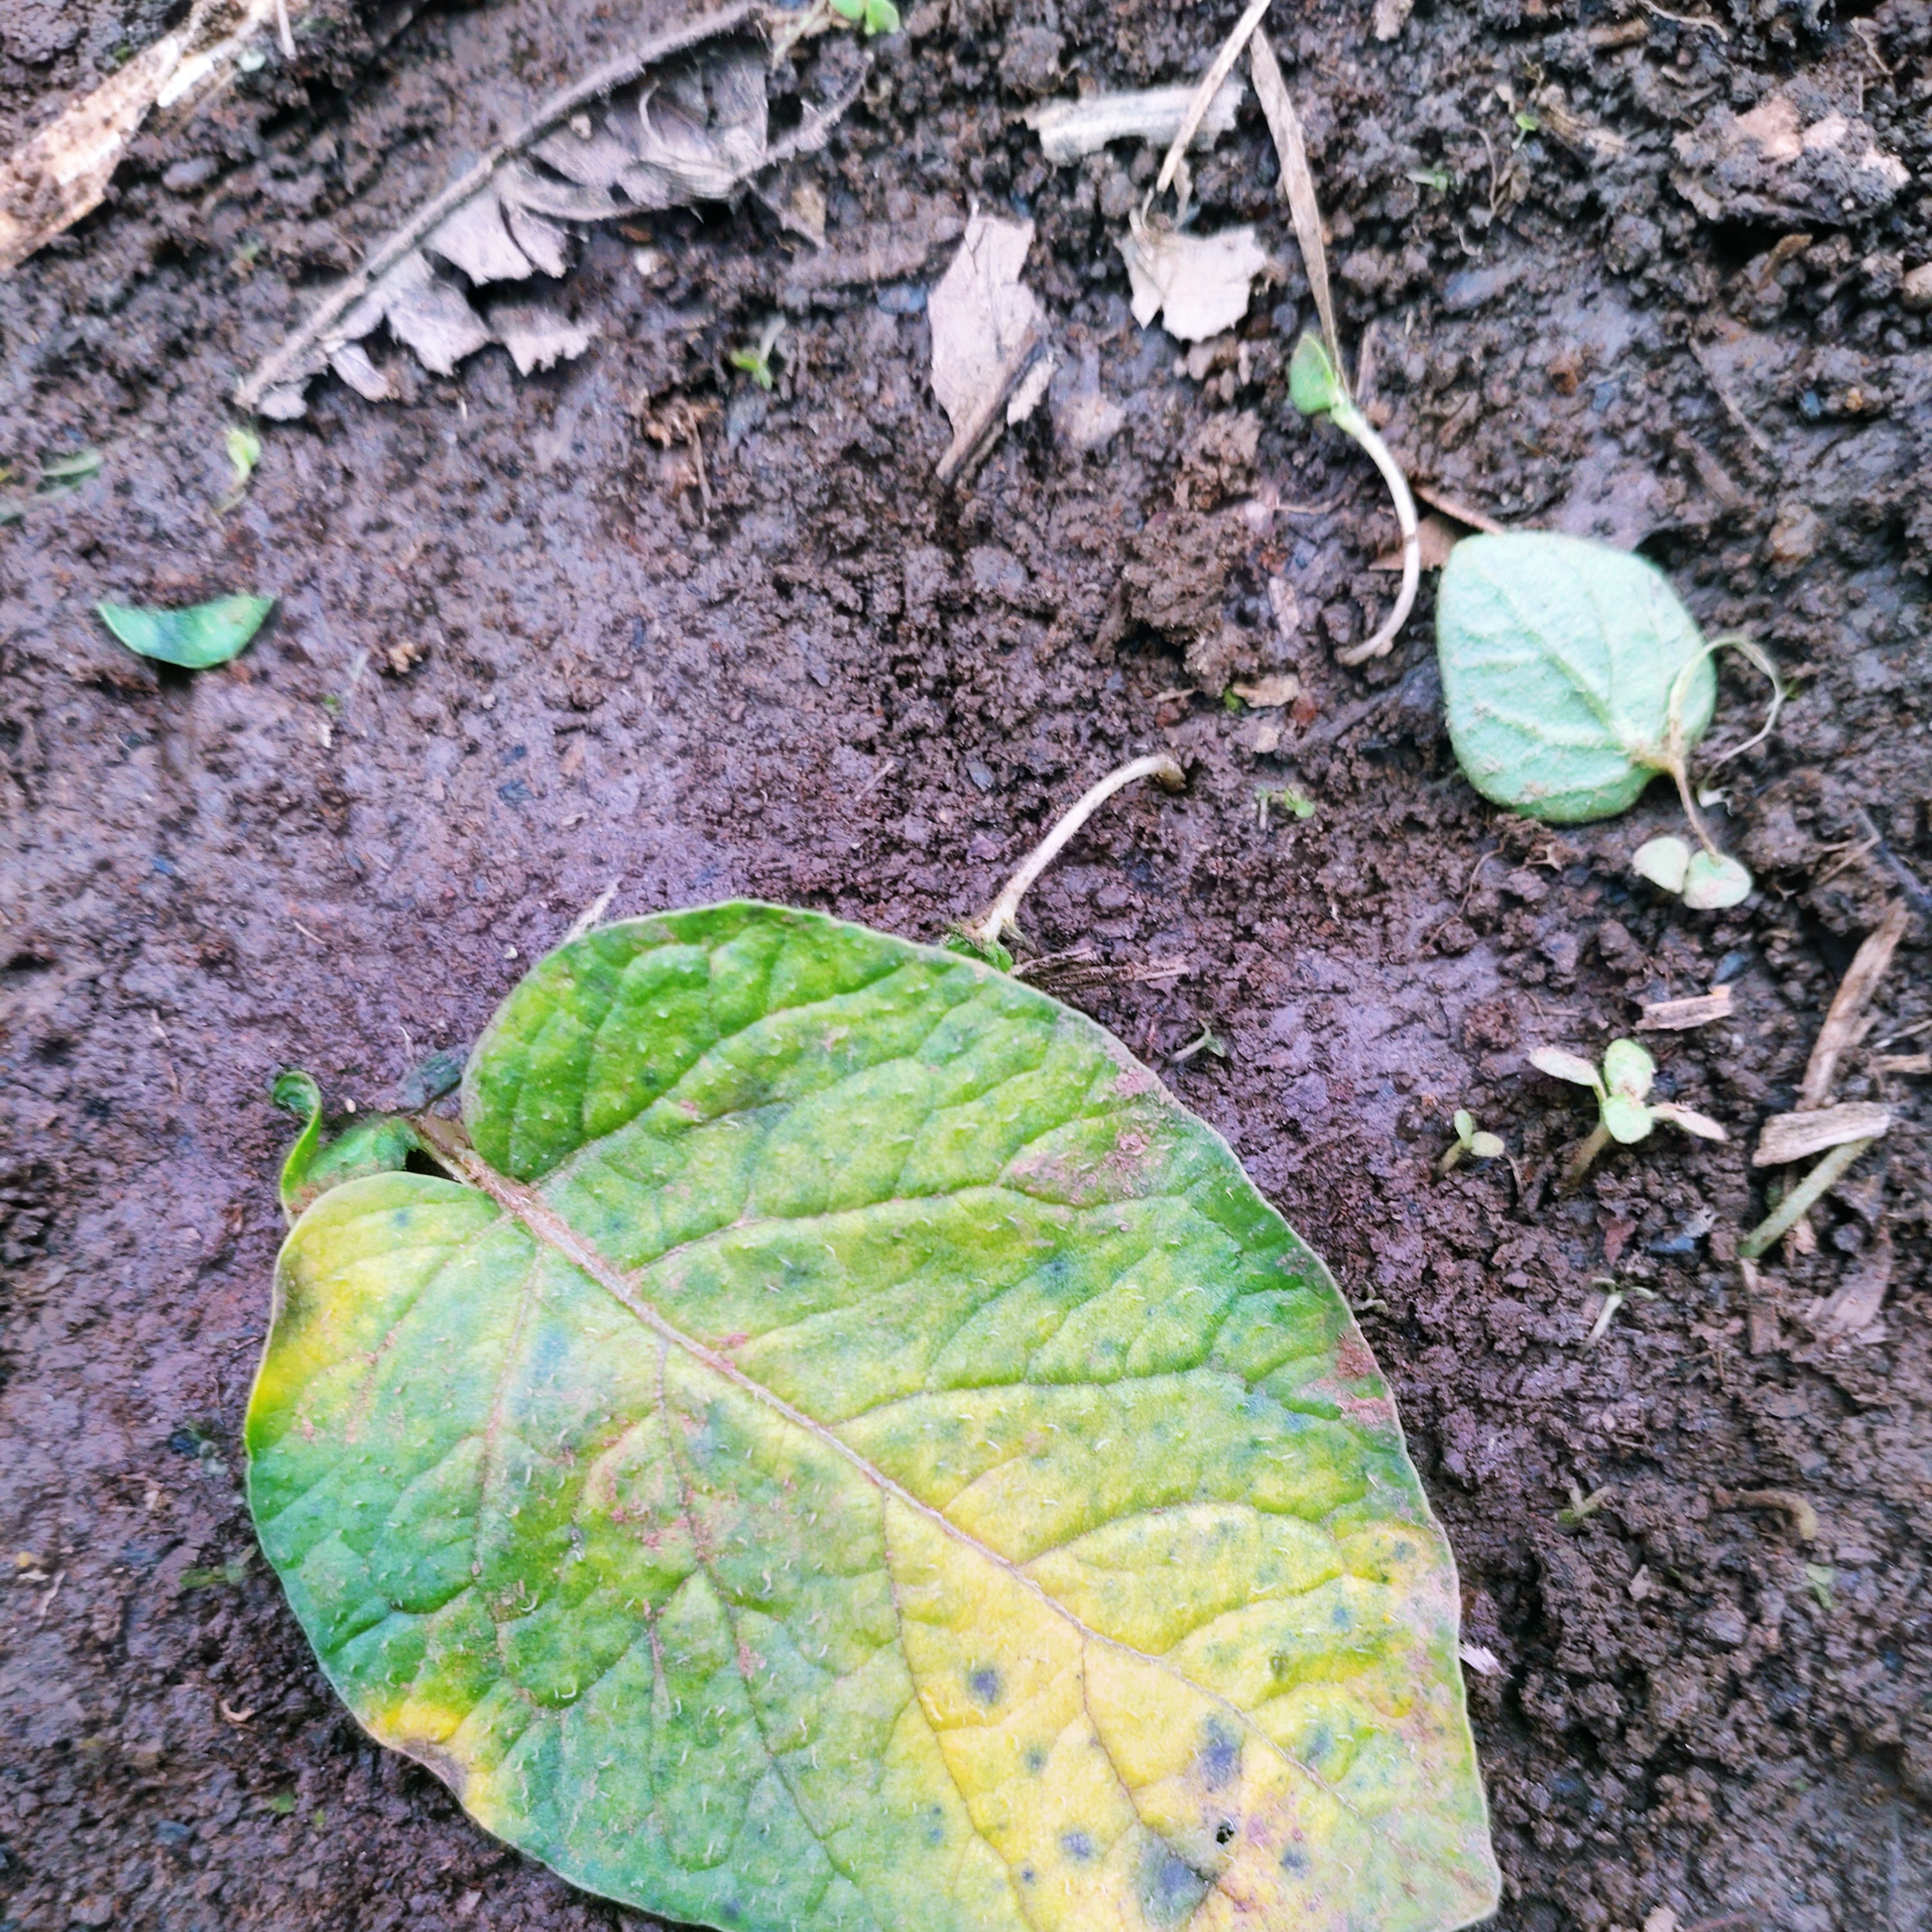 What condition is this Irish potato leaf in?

late blight
